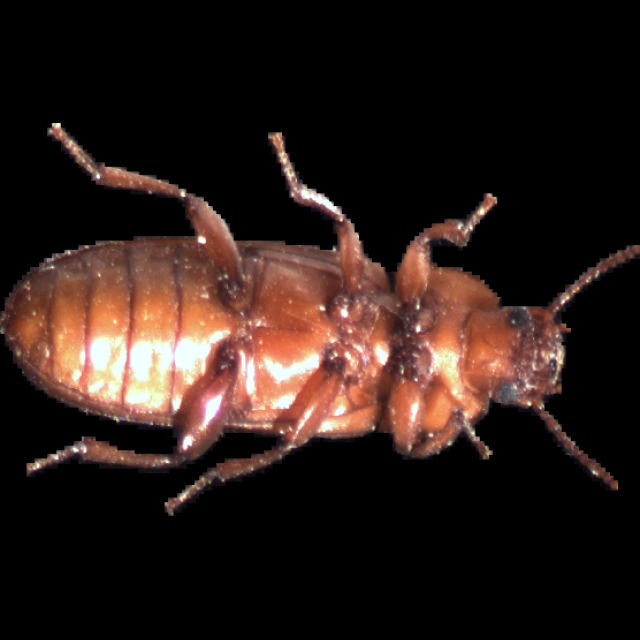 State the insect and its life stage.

mealworm beetle
